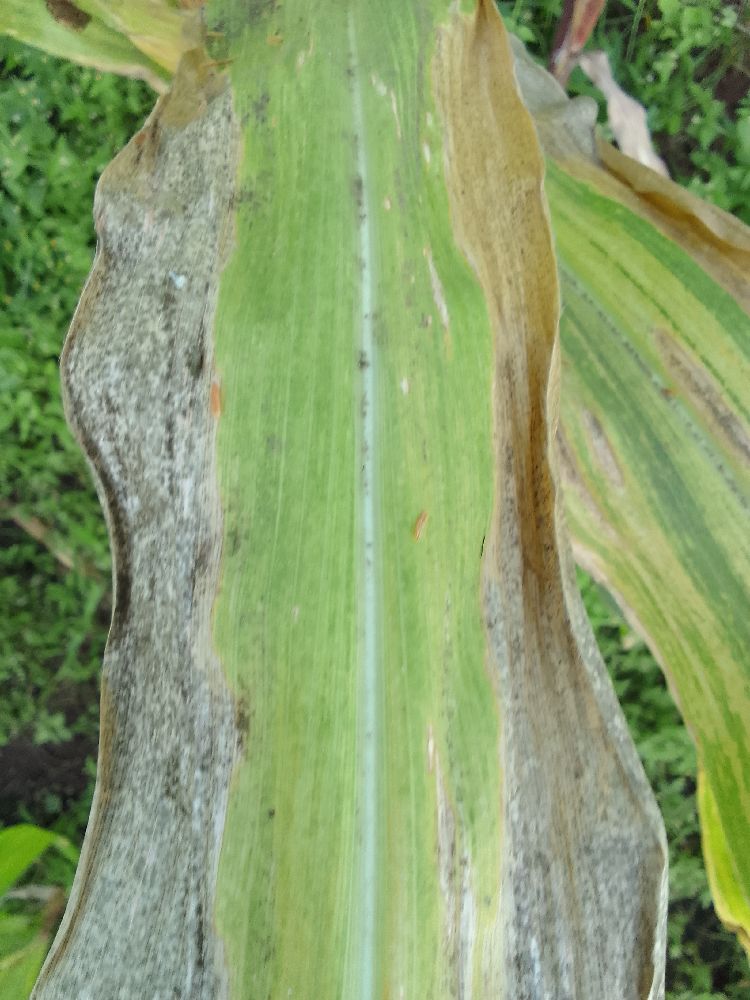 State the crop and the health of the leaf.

maize, maize lethal necrosis
